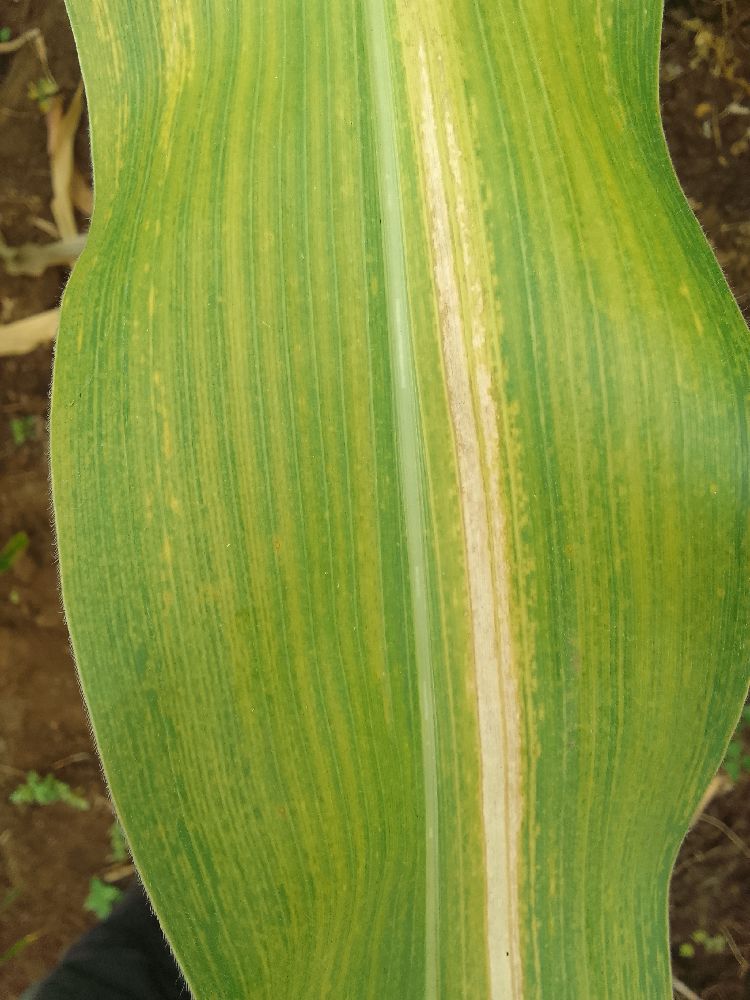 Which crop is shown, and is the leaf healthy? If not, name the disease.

maize, maize lethal necrosis
